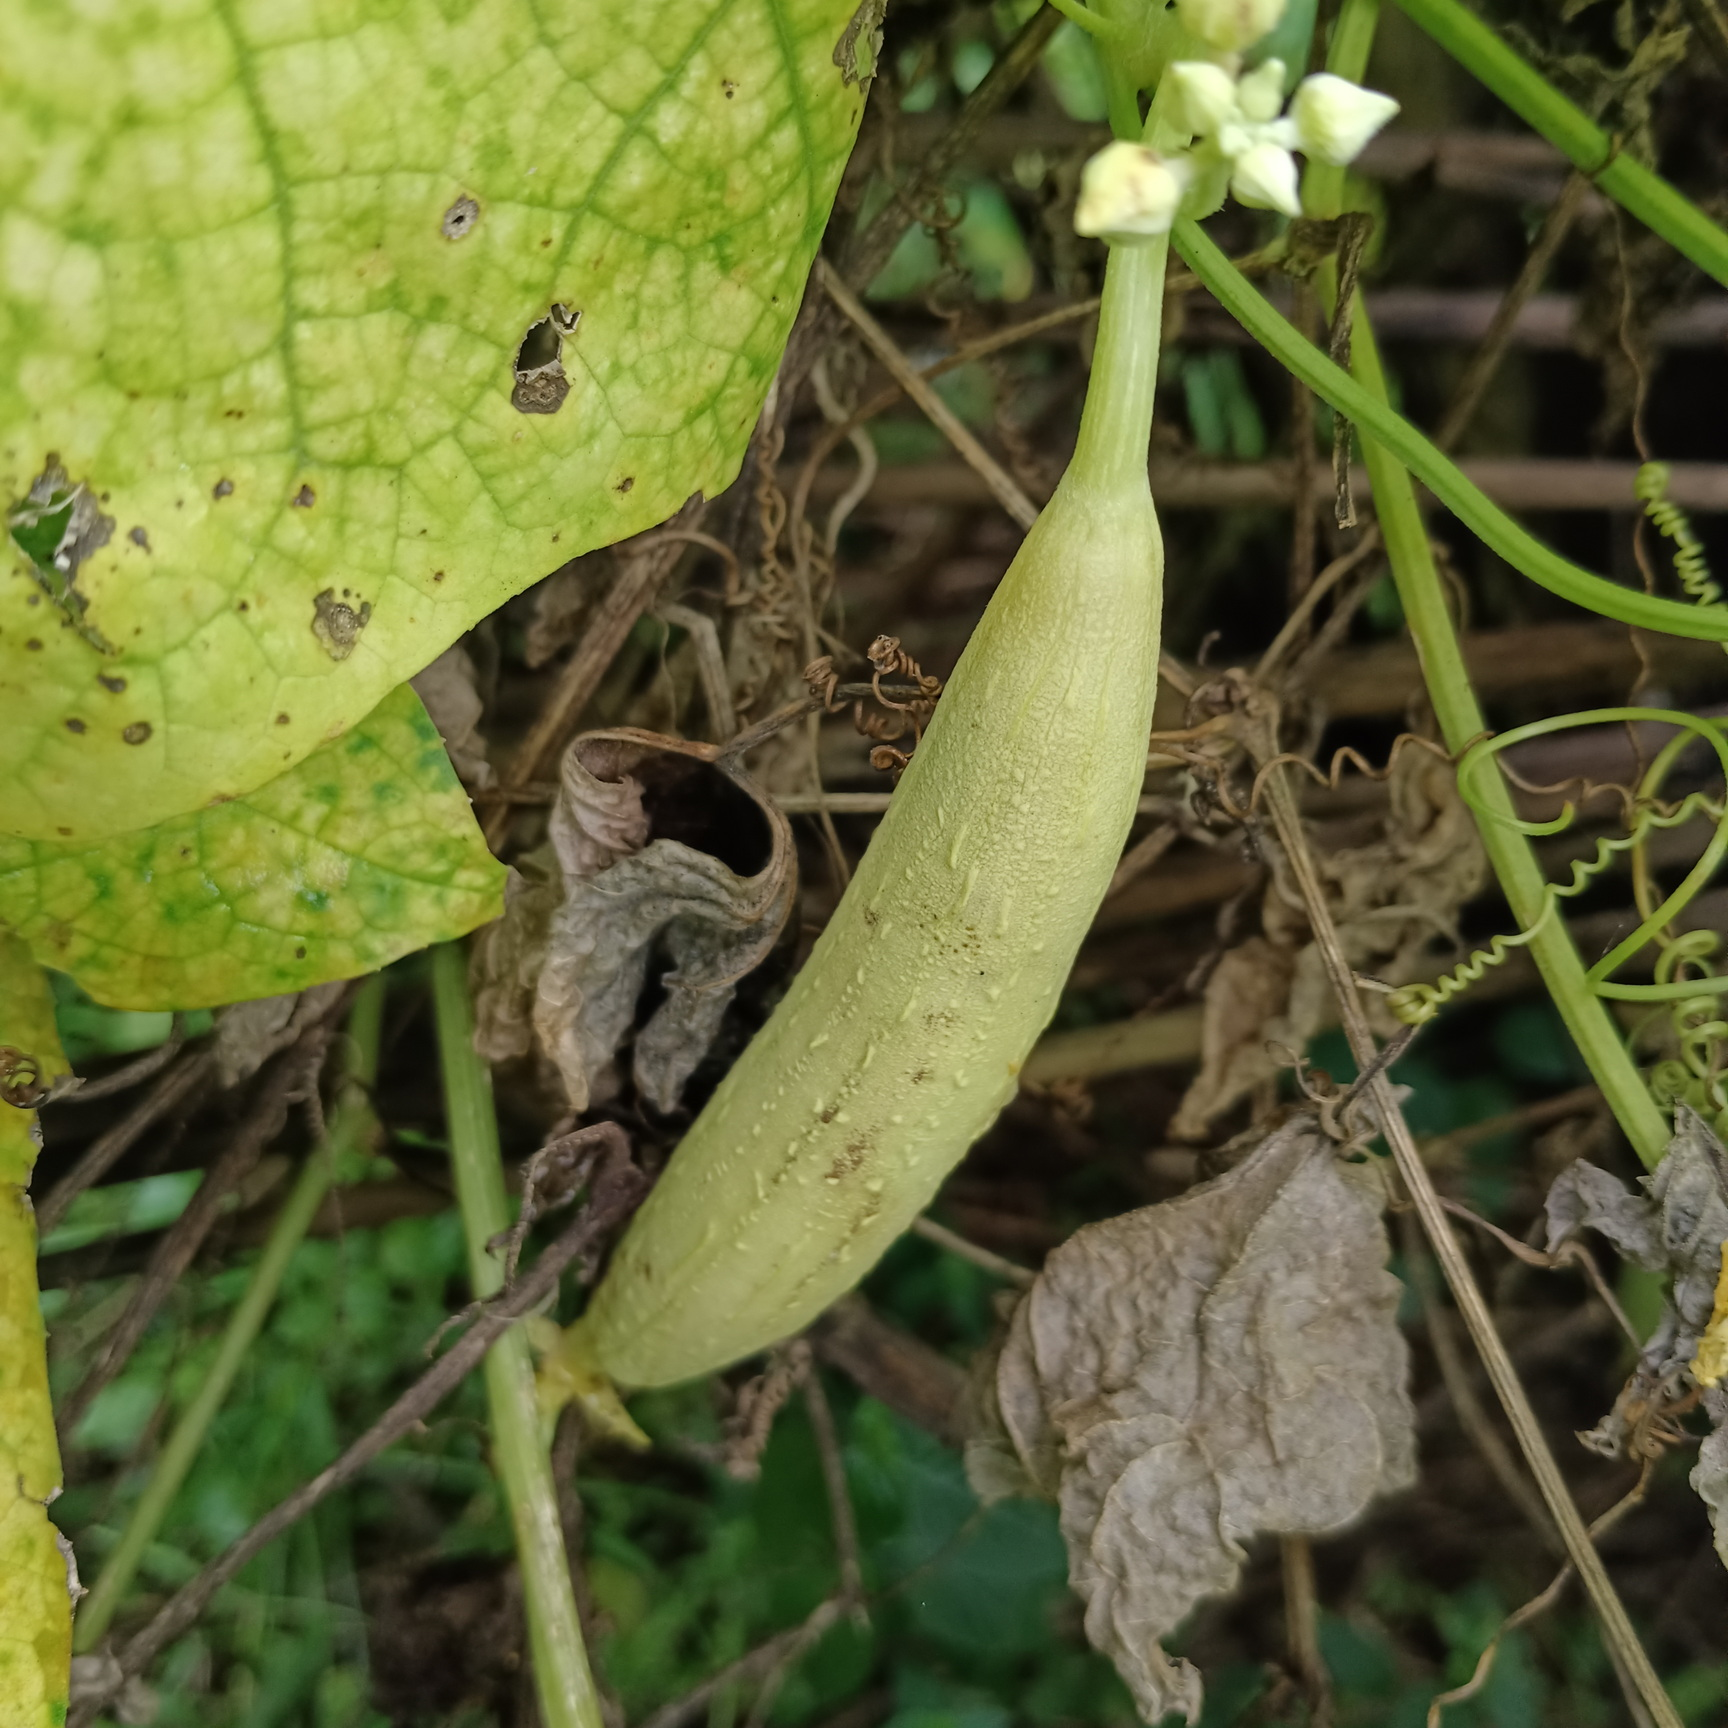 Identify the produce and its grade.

luffa, faulty
